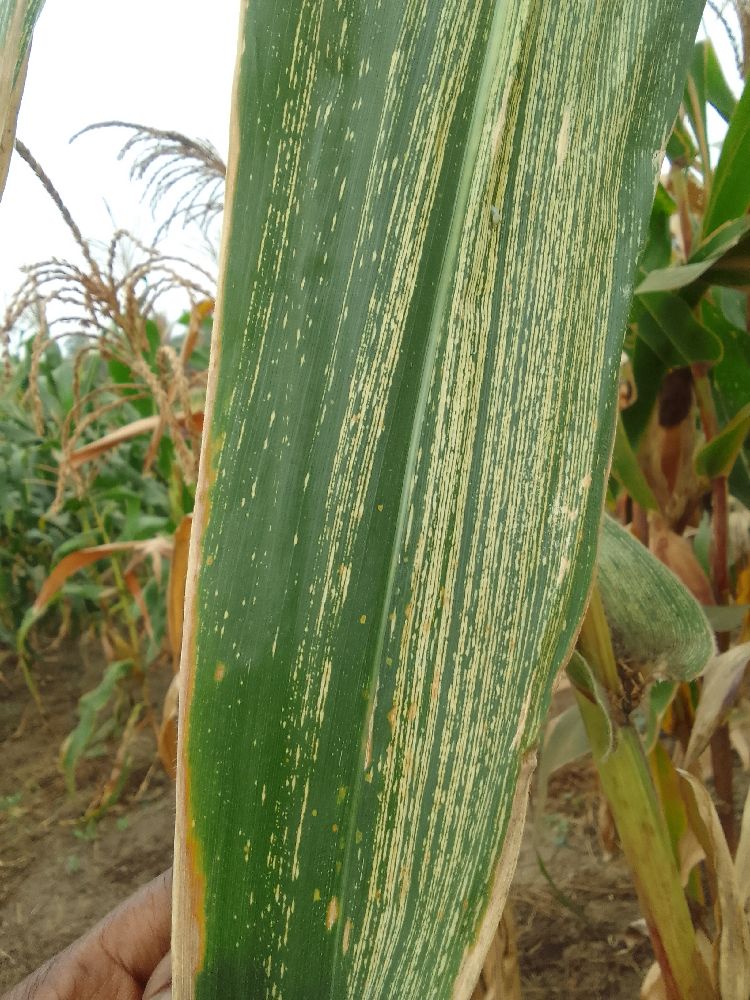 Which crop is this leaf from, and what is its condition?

maize, maize streak virus
